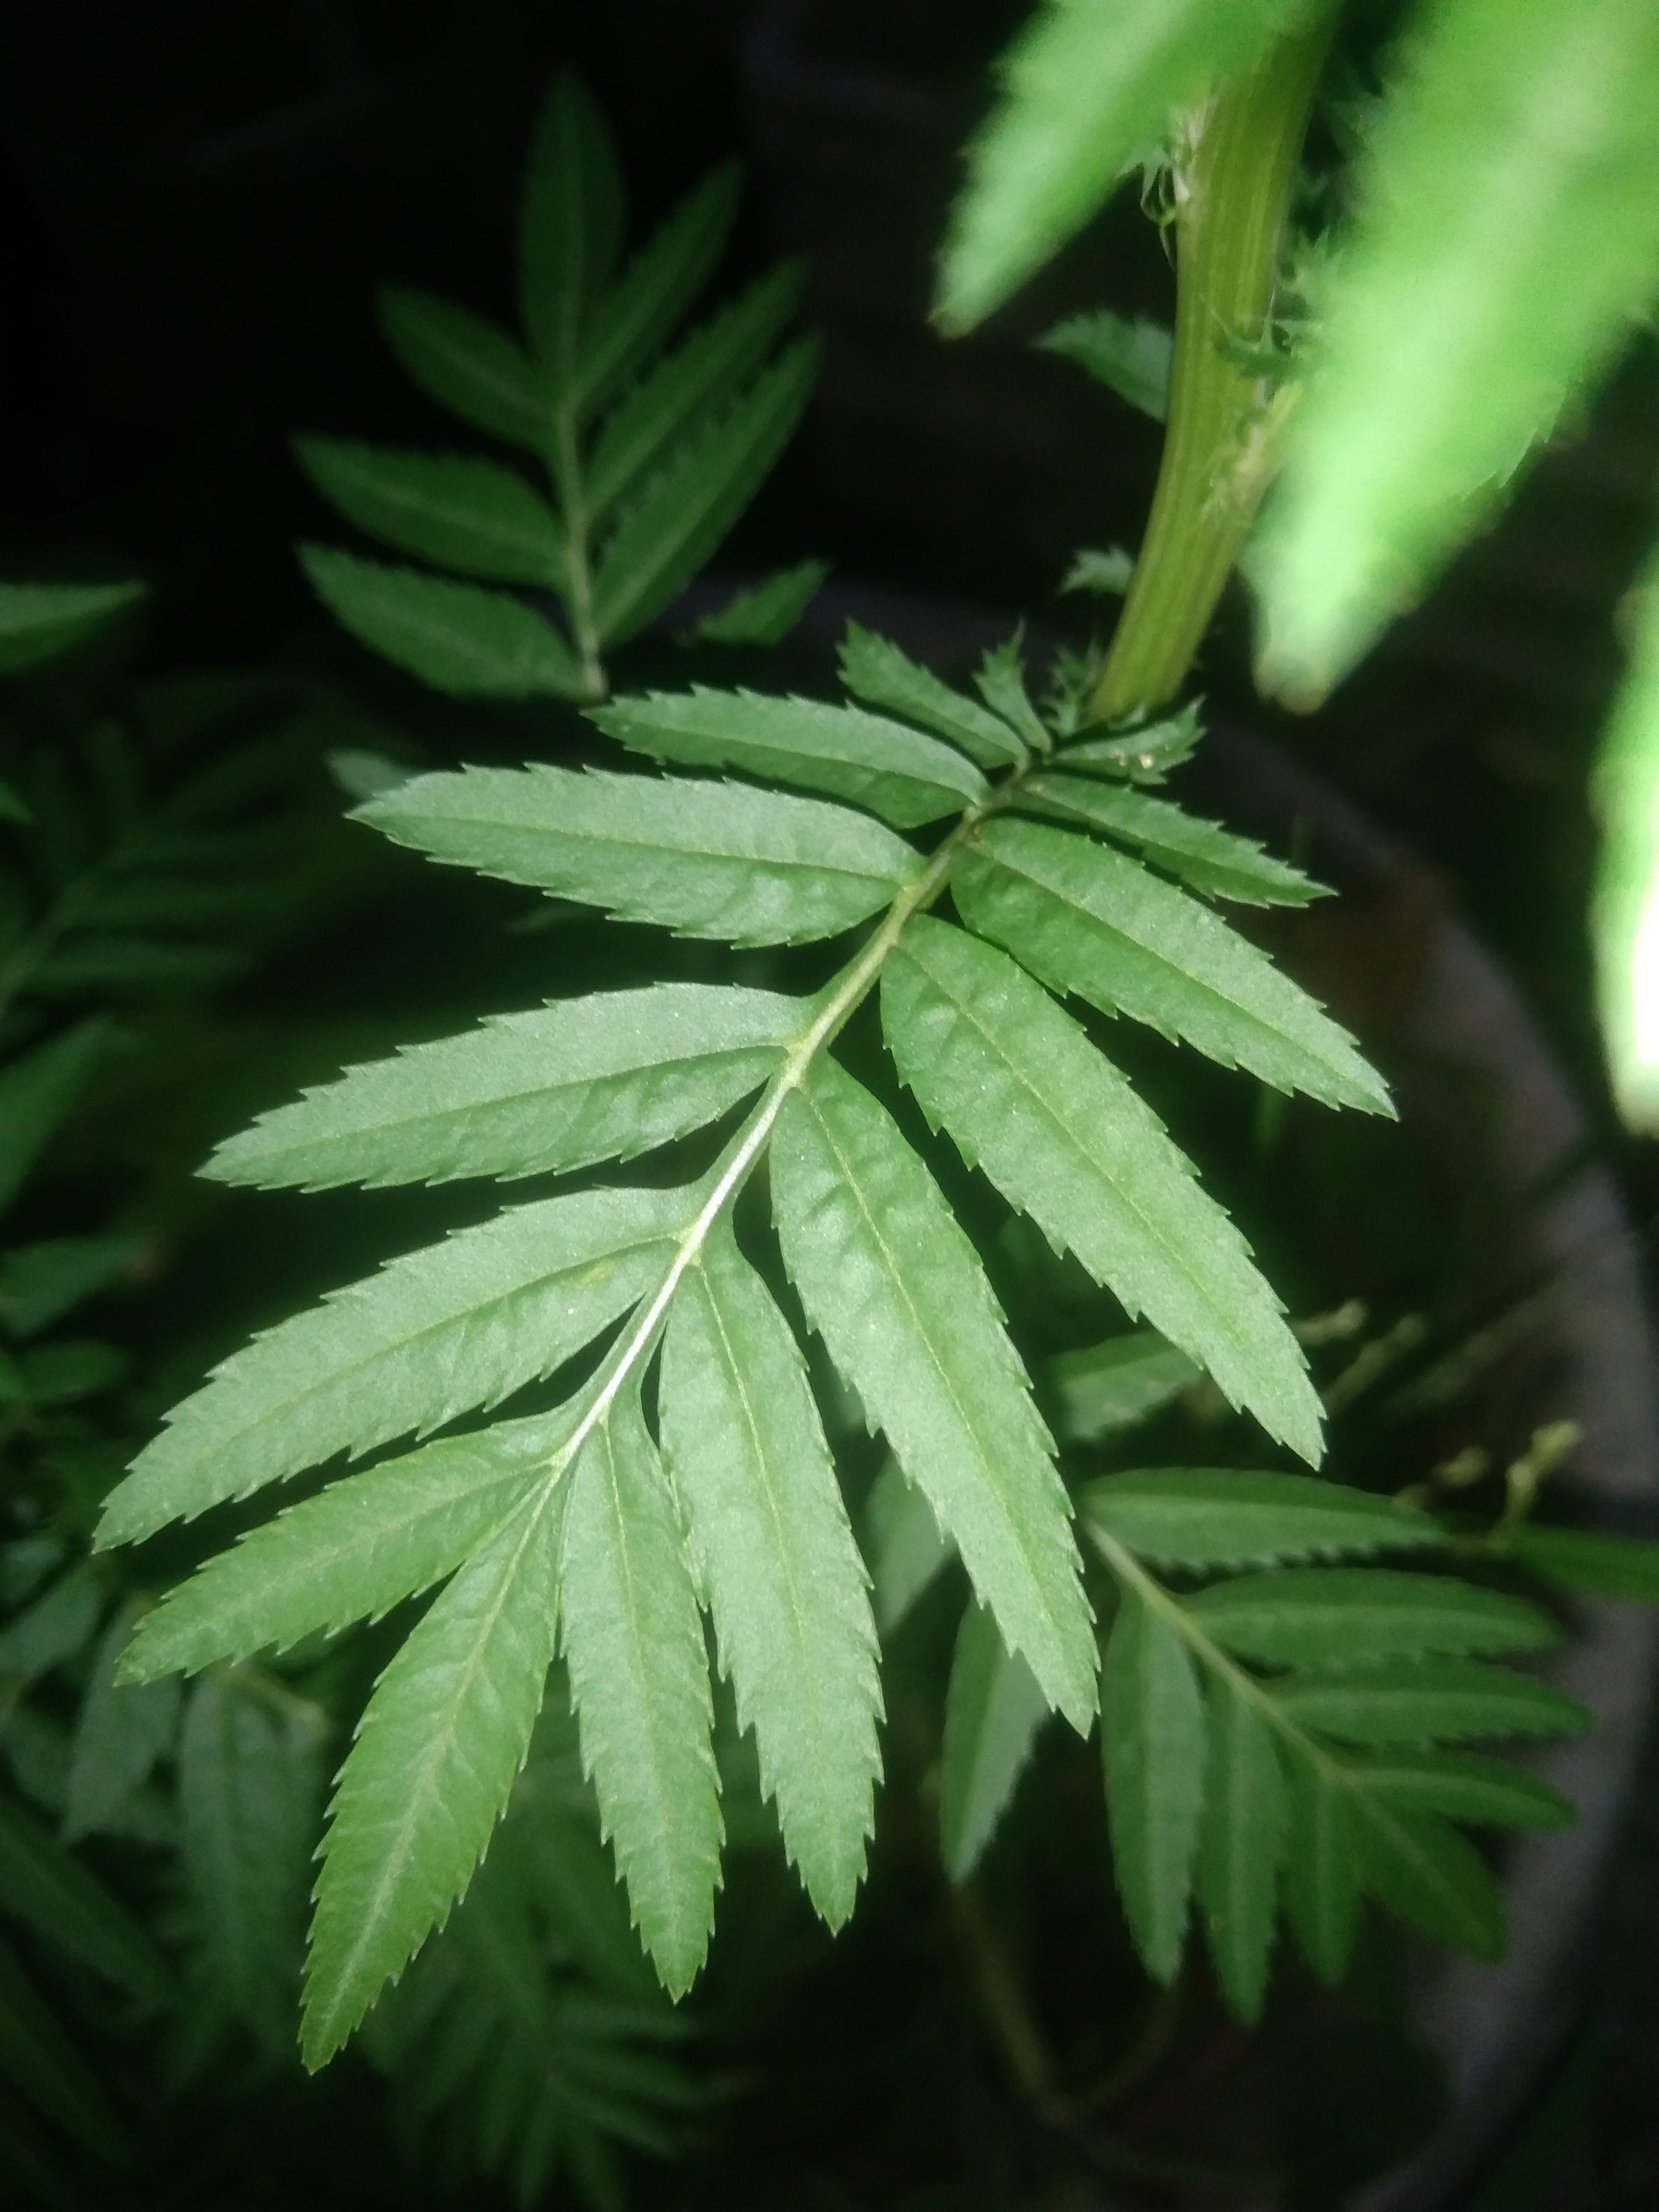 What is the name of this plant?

marigold
